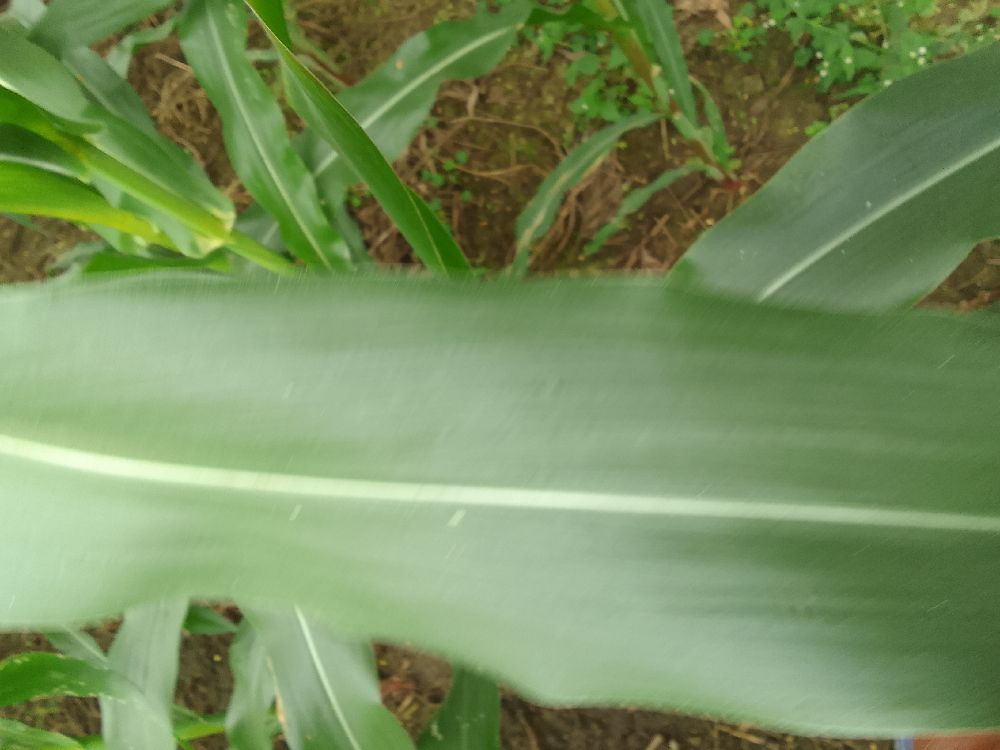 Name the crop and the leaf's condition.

maize, healthy
